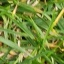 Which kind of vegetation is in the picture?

grass
